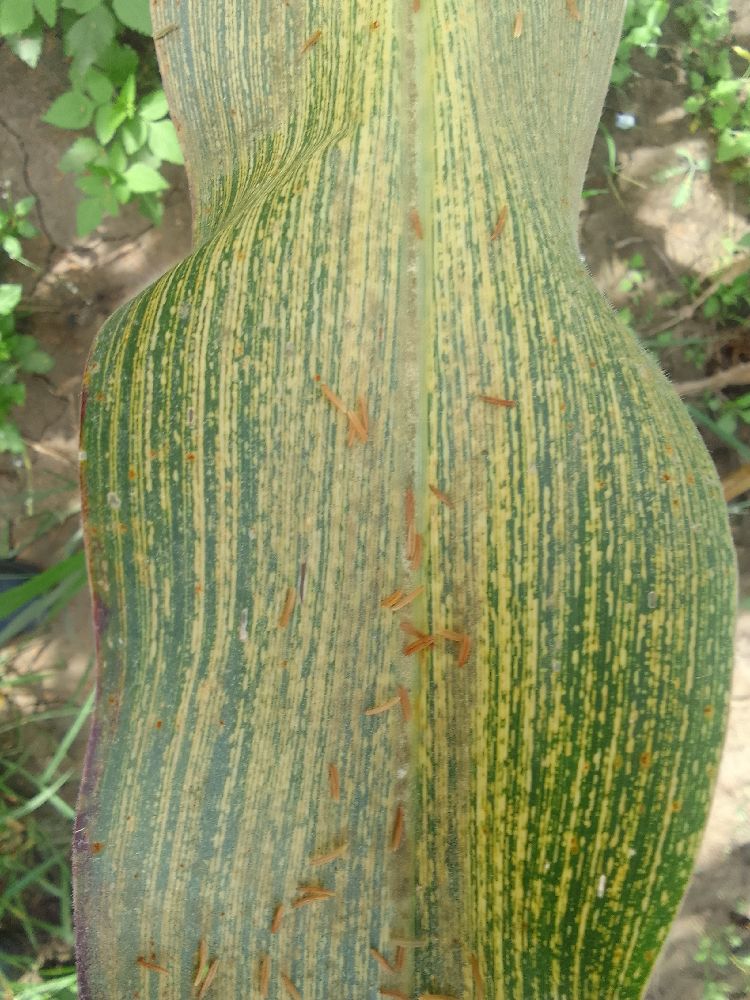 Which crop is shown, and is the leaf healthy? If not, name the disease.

maize, maize streak virus
